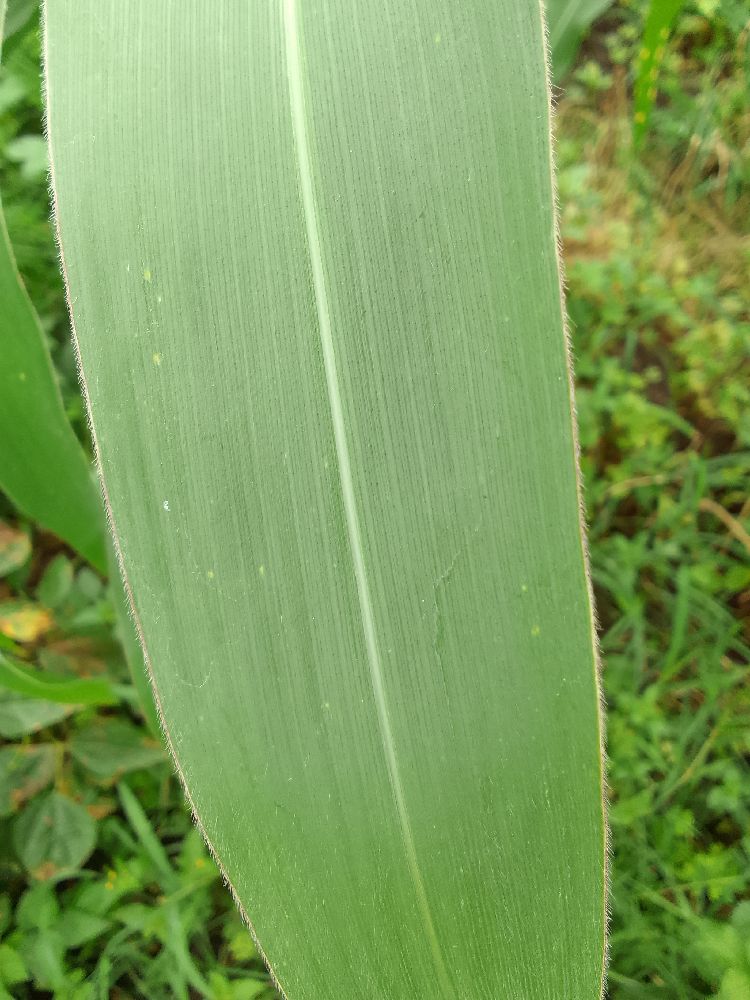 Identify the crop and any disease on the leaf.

maize, healthy
